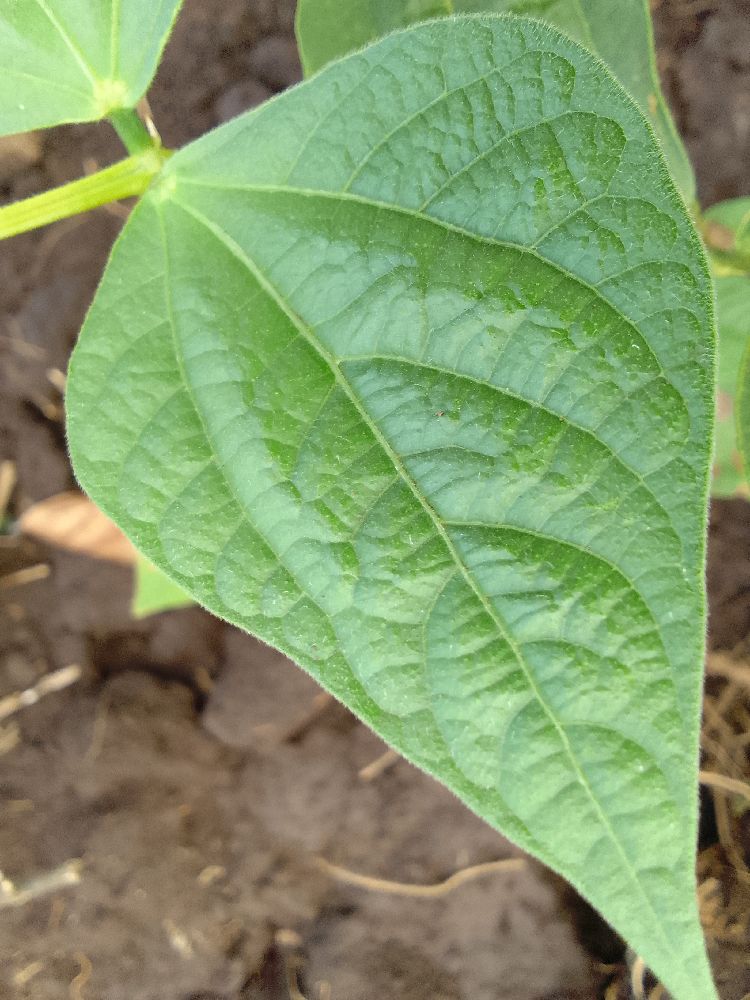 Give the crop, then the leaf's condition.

common bean, healthy
